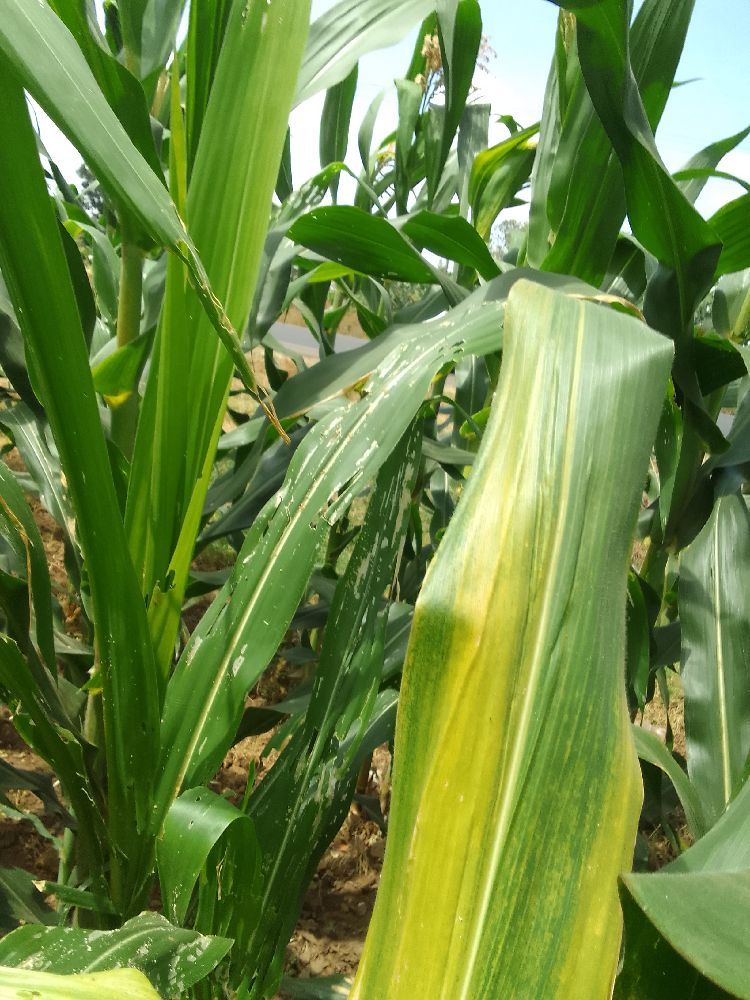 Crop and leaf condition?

maize, maize lethal necrosis
